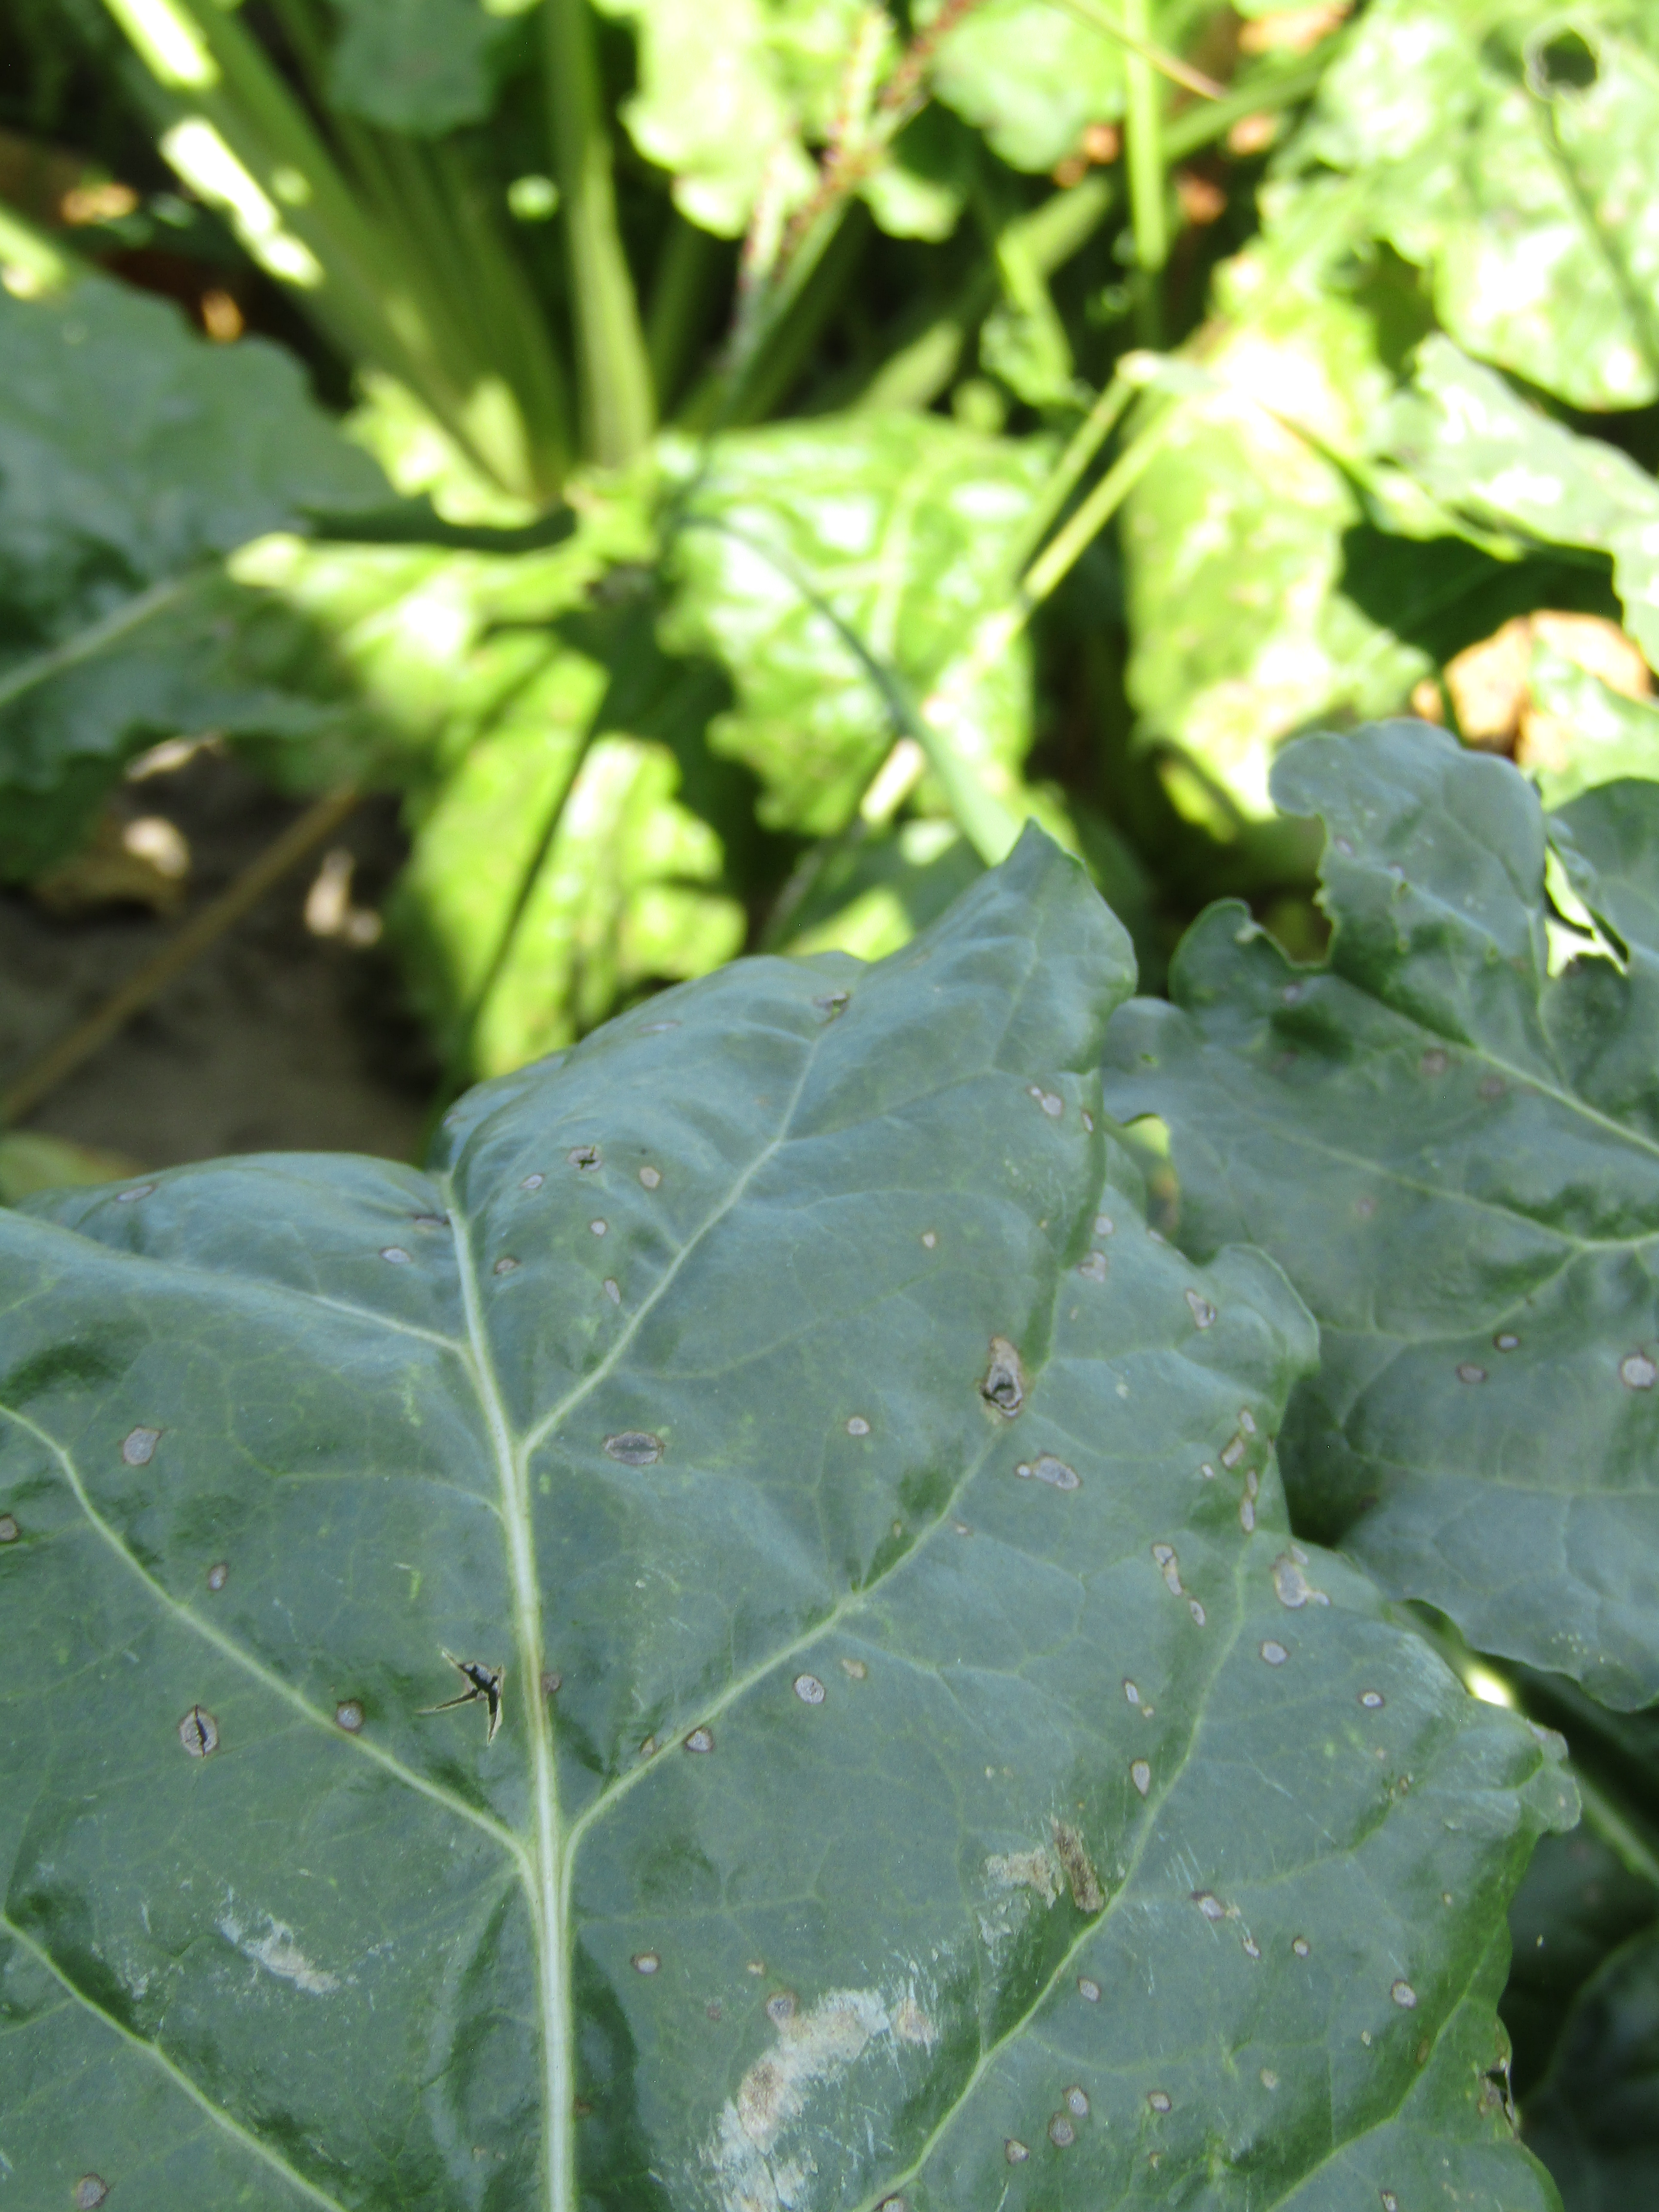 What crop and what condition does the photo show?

beet, cercospora
